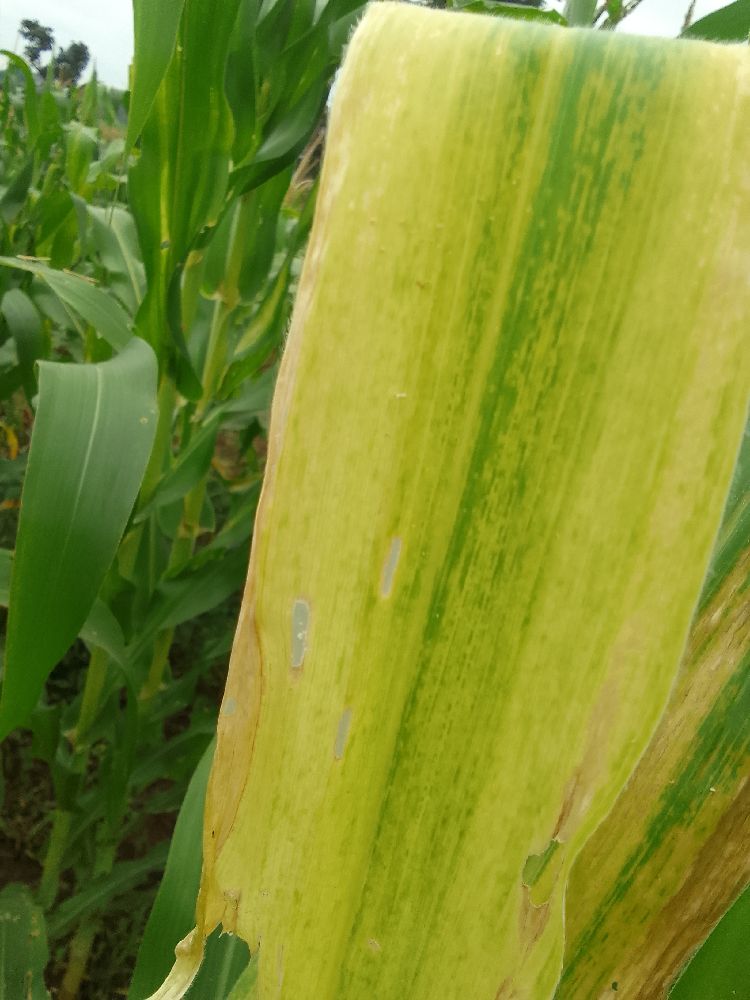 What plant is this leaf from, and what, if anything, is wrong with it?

maize, maize lethal necrosis
